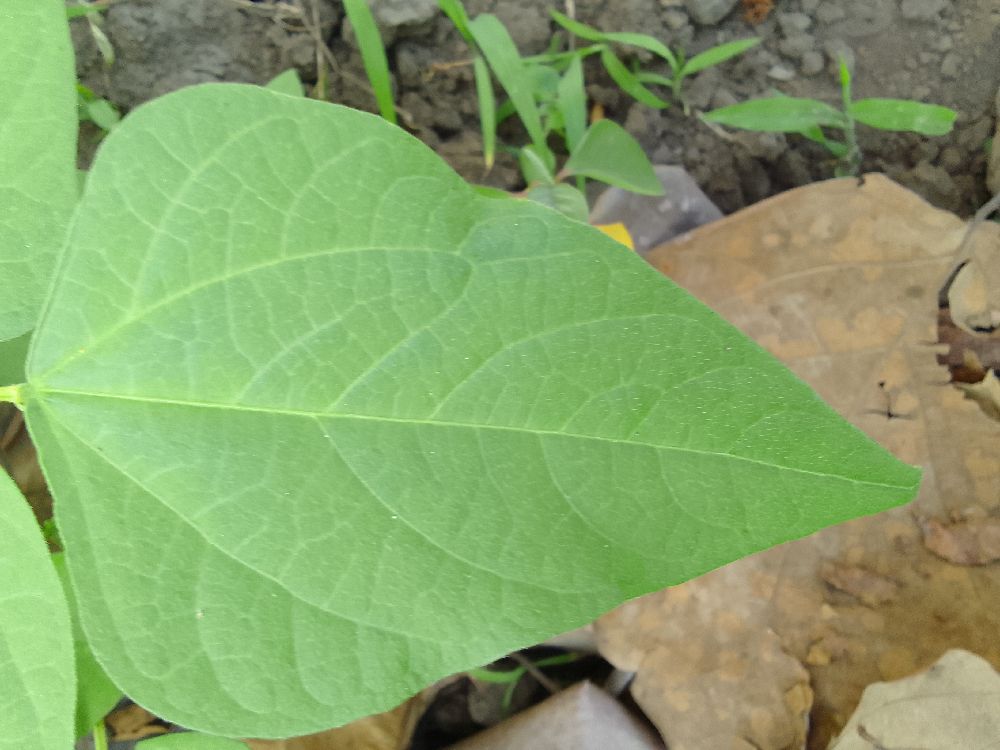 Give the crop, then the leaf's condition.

common bean, healthy
